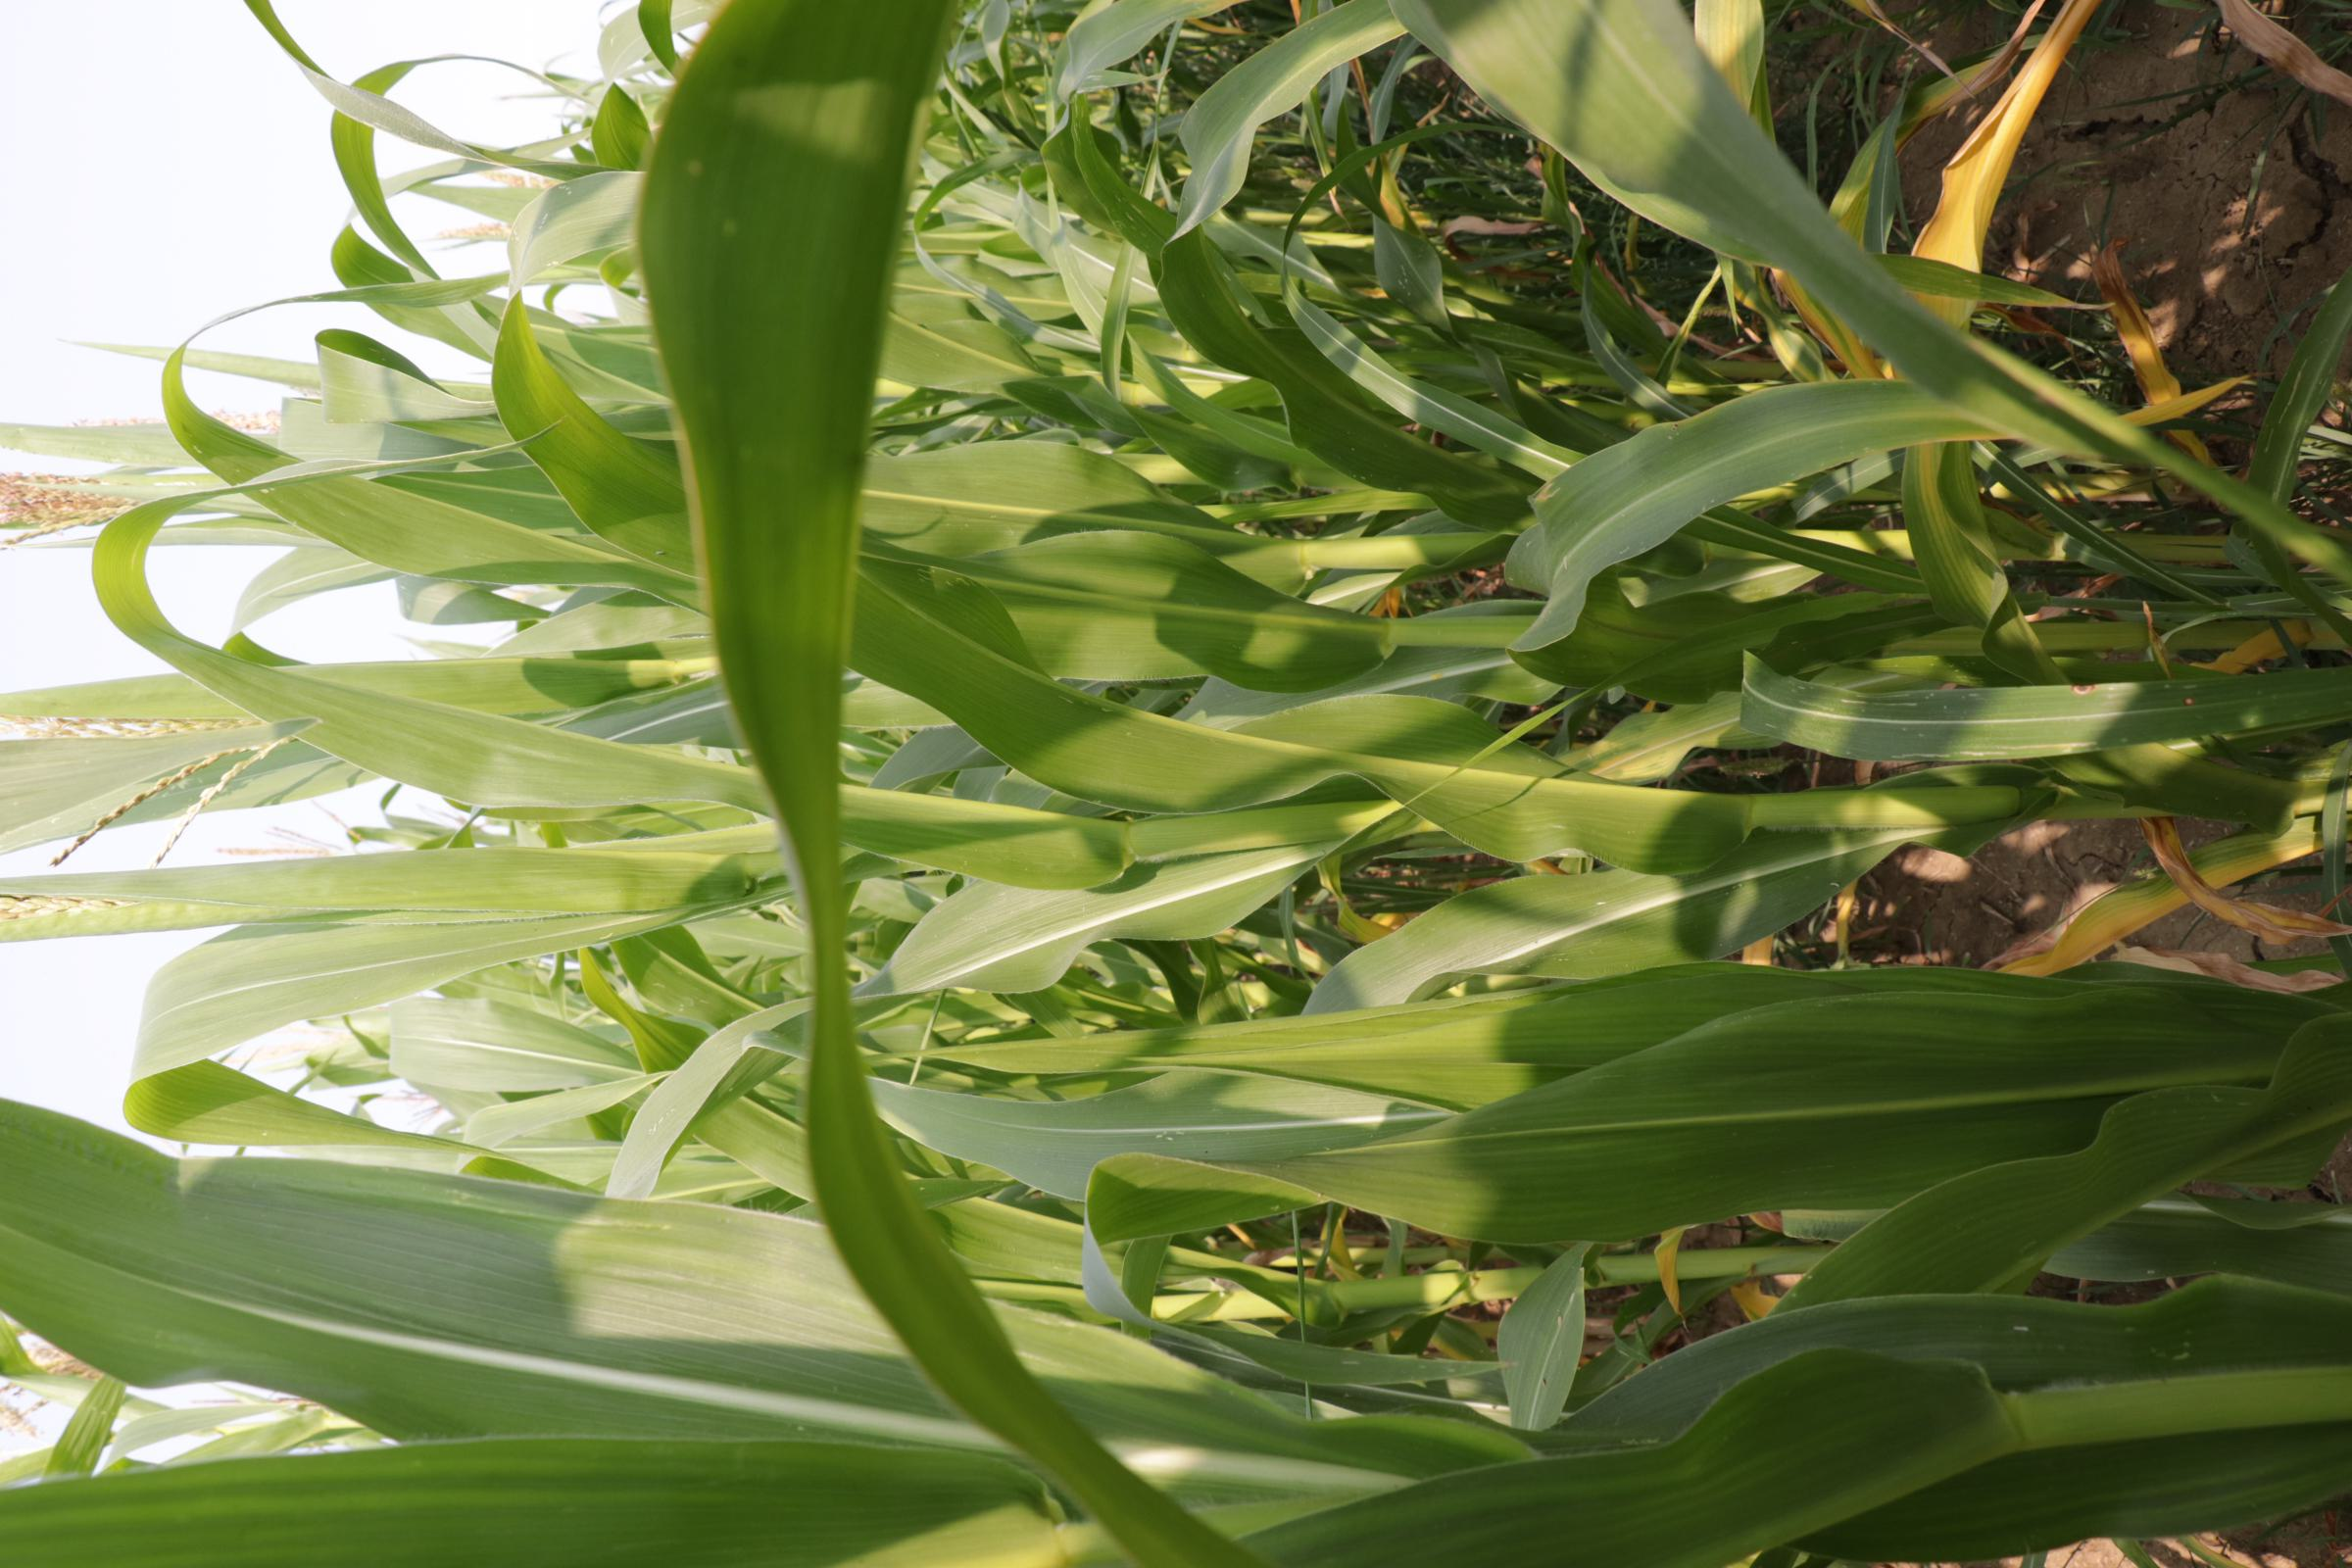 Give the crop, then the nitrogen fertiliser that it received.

maize, reduced nitrogen fertilisation
